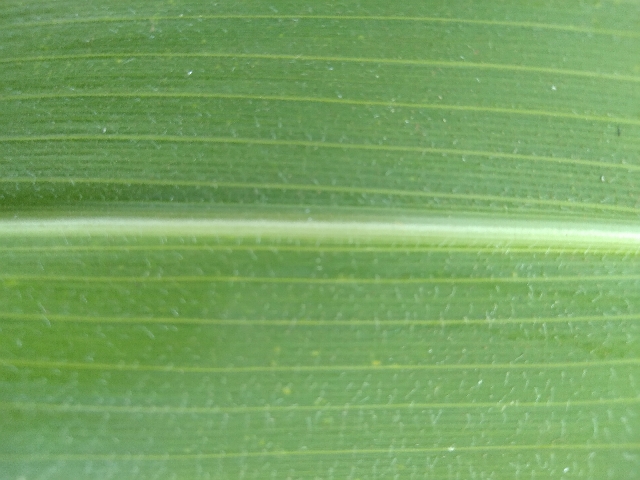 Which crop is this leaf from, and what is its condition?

maize, healthy
